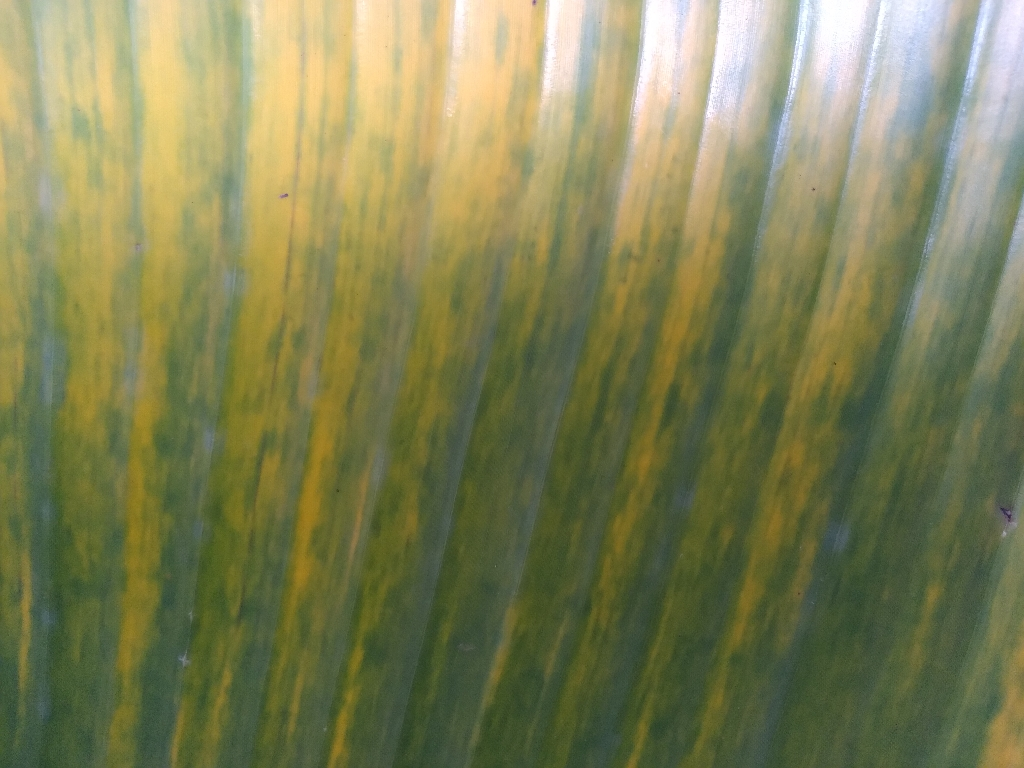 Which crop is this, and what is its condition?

banana, fusarium wilt race 1
